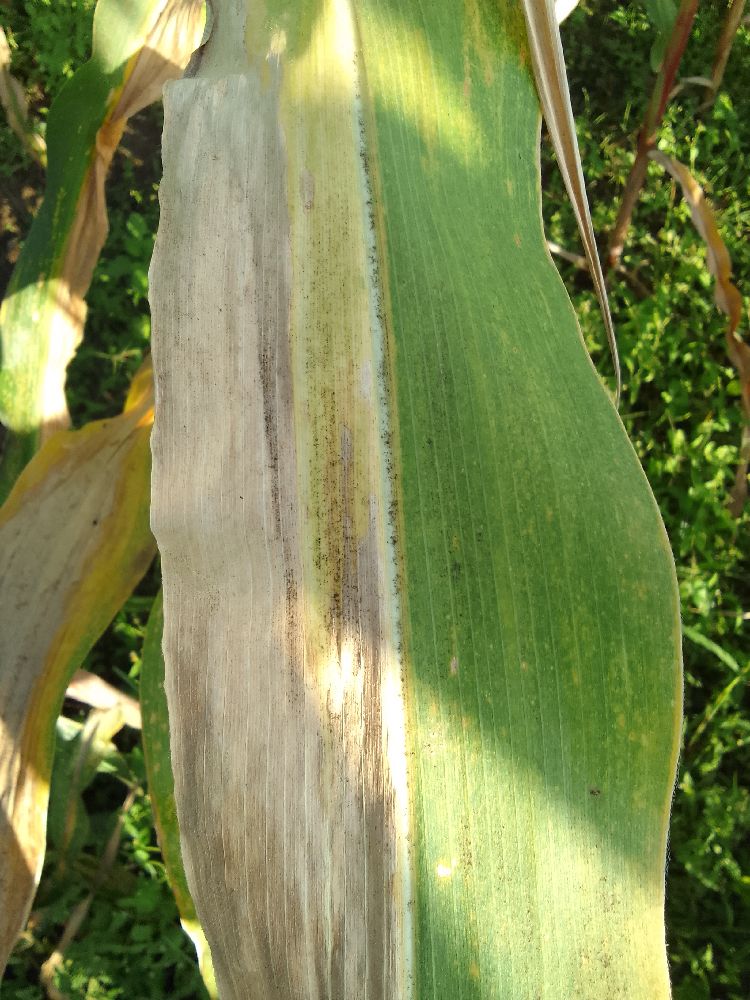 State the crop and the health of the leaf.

maize, maize lethal necrosis
